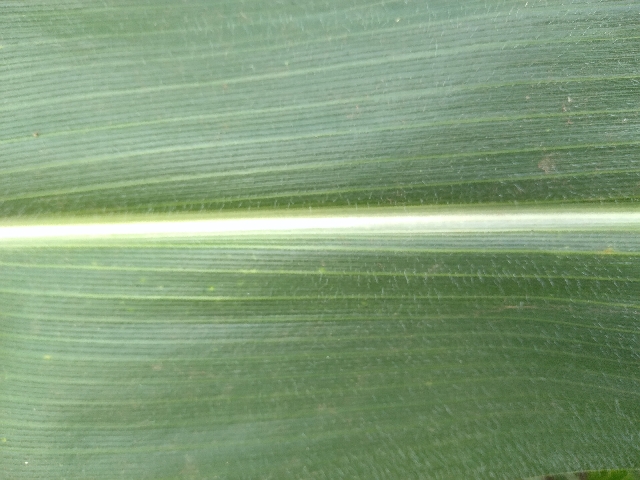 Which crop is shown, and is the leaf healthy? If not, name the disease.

maize, healthy
